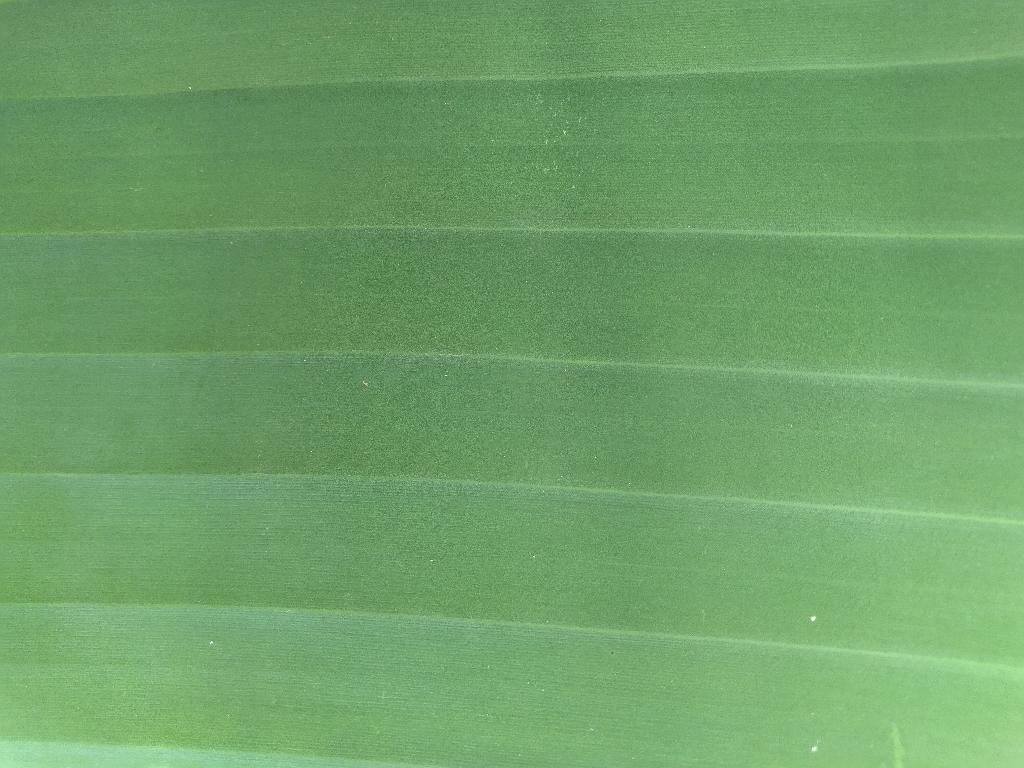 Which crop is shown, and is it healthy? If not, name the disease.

banana, healthy
